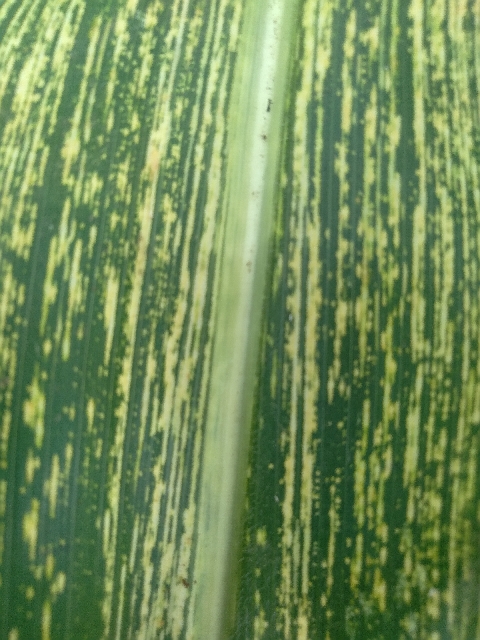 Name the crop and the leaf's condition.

maize, maize streak virus
